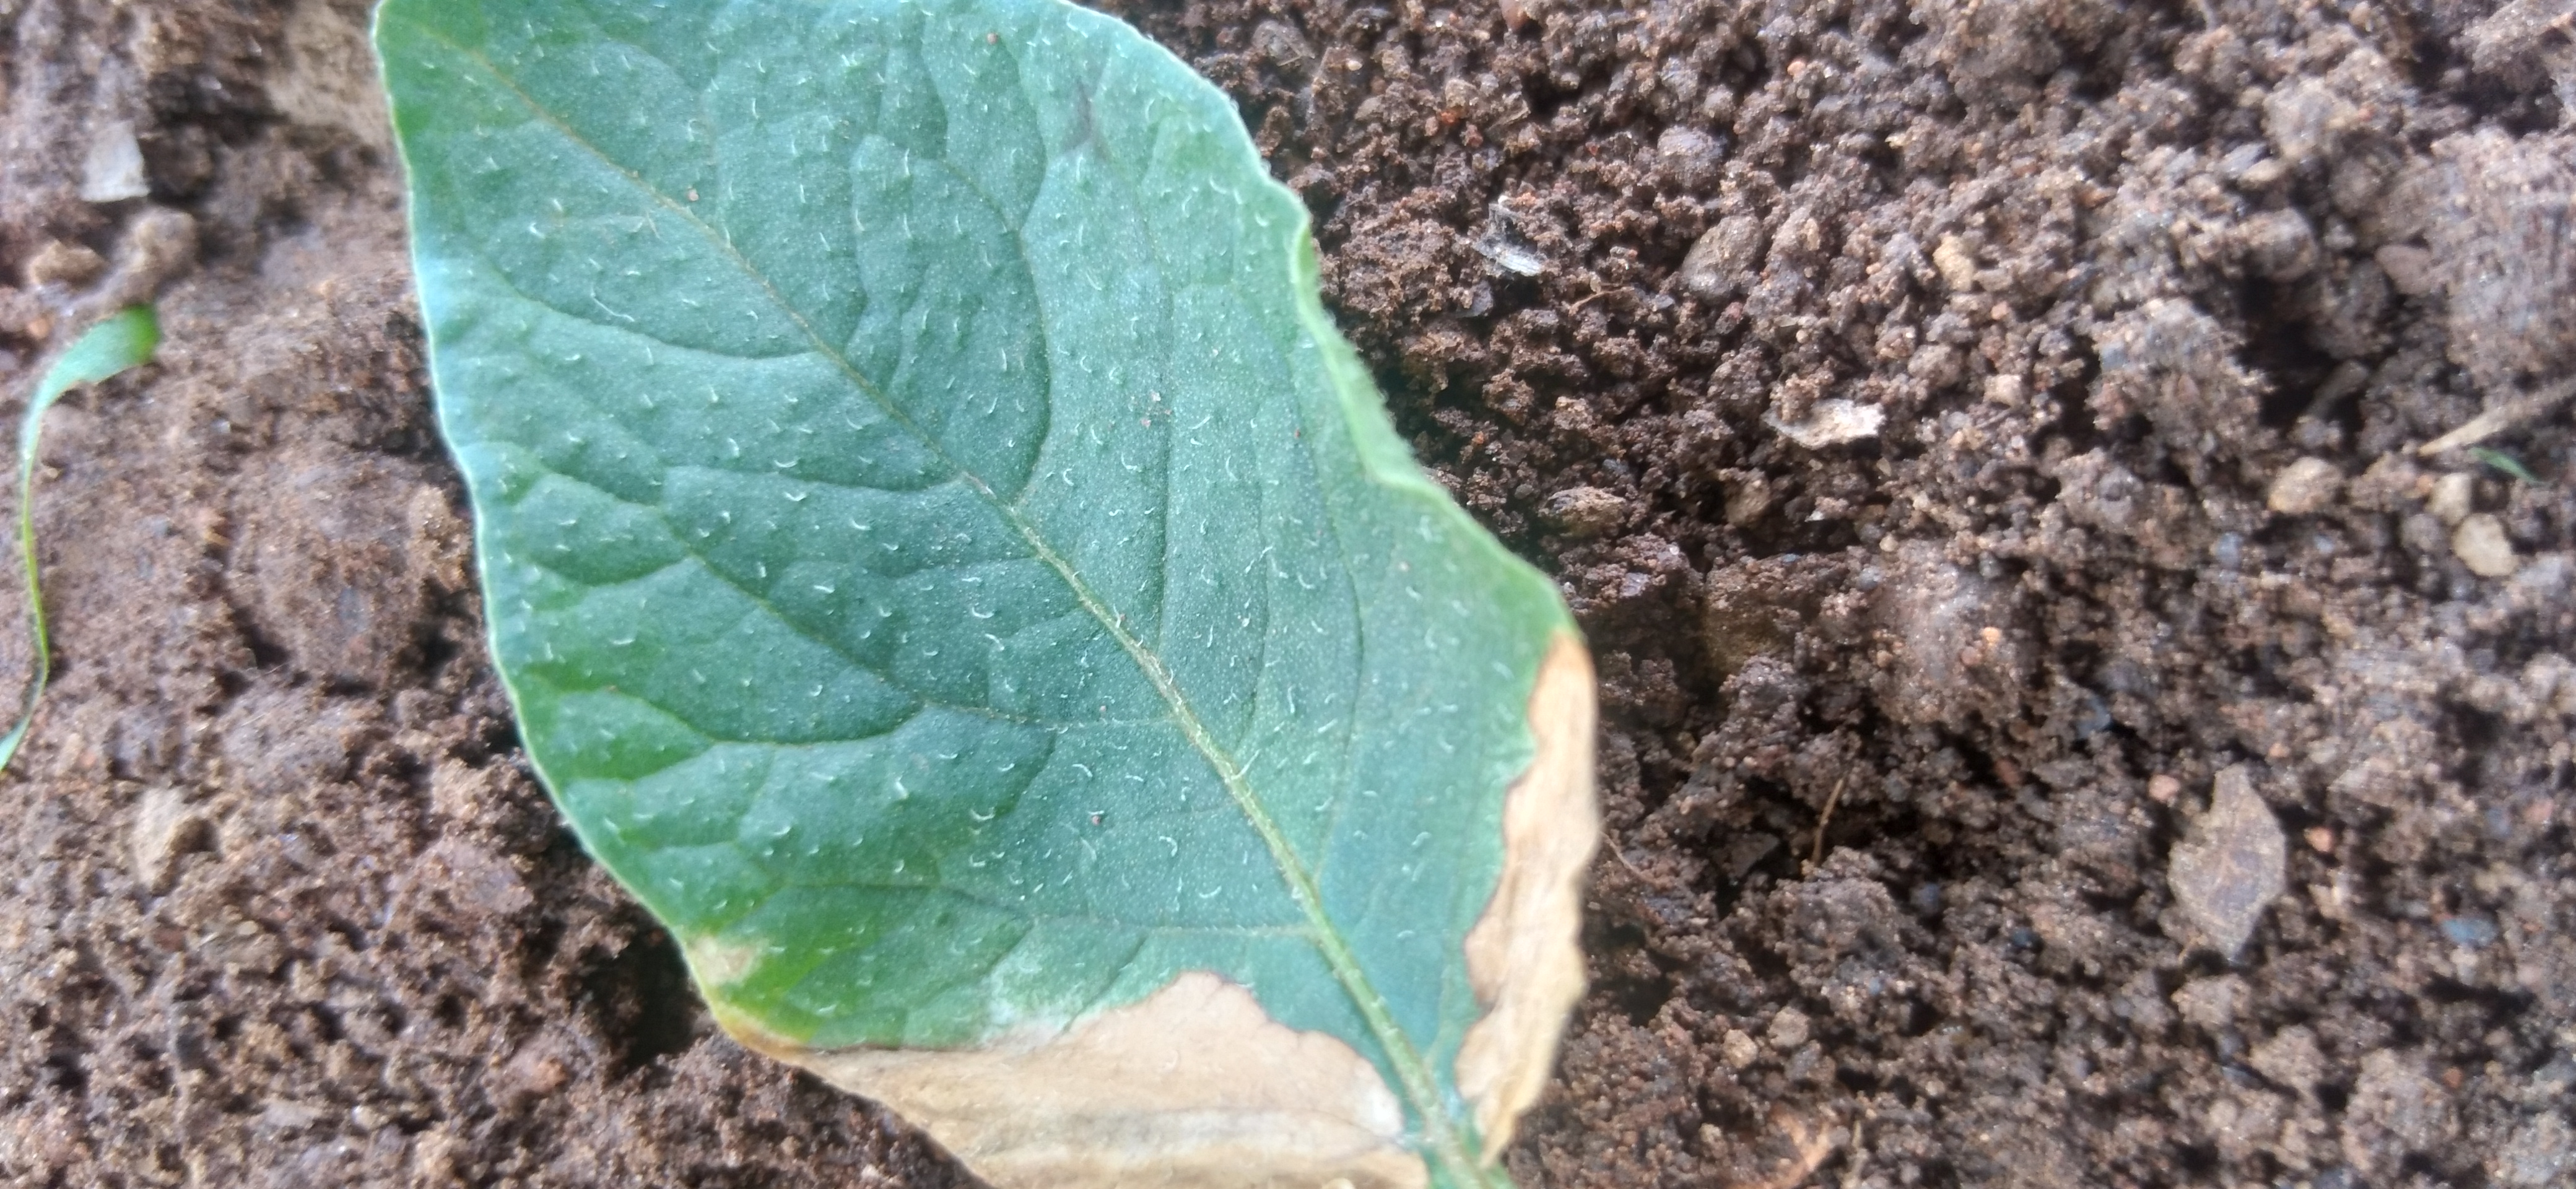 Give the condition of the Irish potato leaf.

early blight
